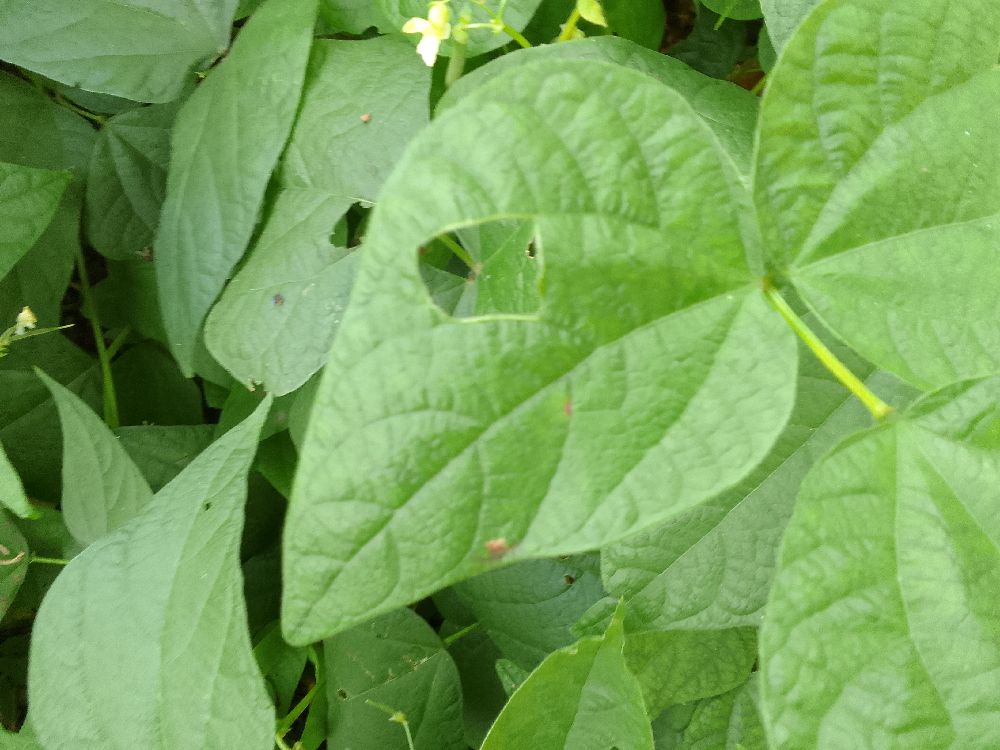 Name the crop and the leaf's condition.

common bean, healthy
